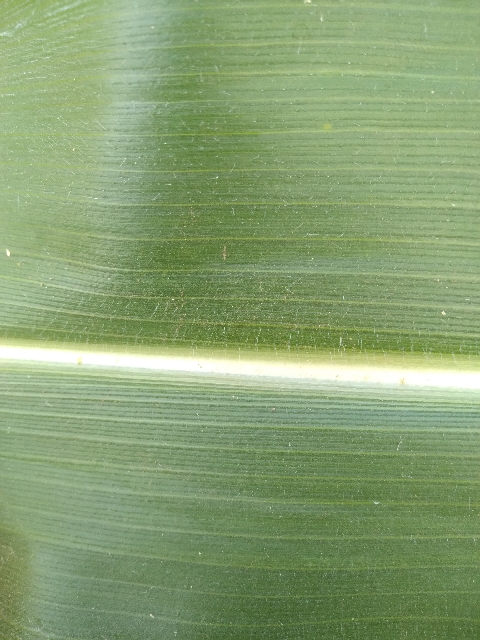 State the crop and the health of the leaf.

maize, healthy
